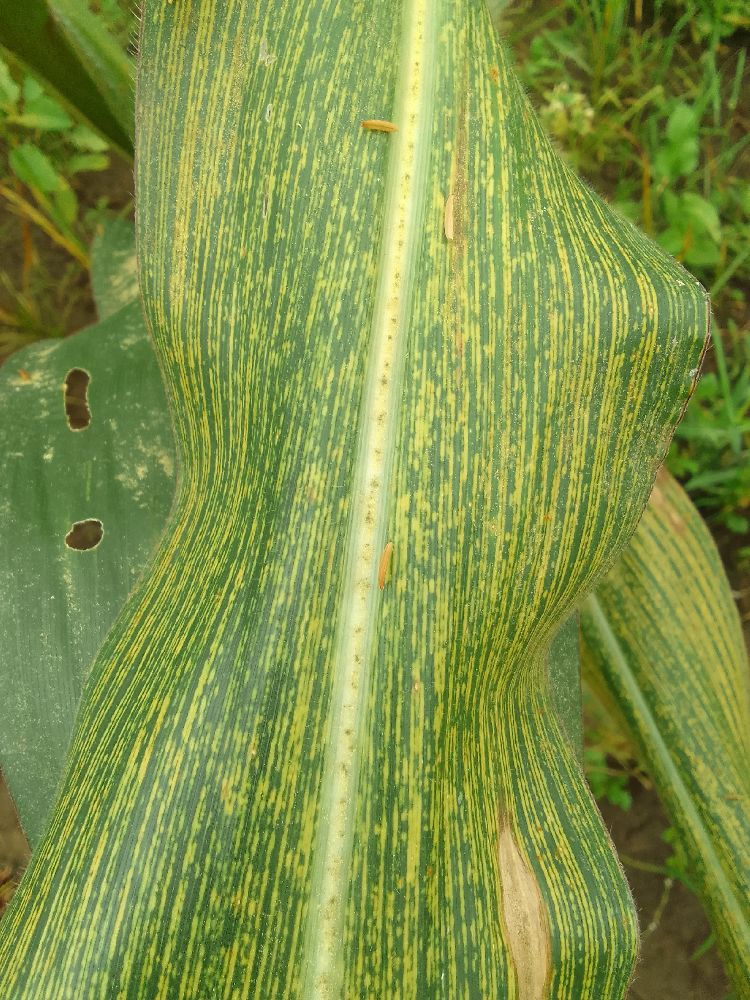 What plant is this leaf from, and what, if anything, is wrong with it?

maize, maize streak virus
